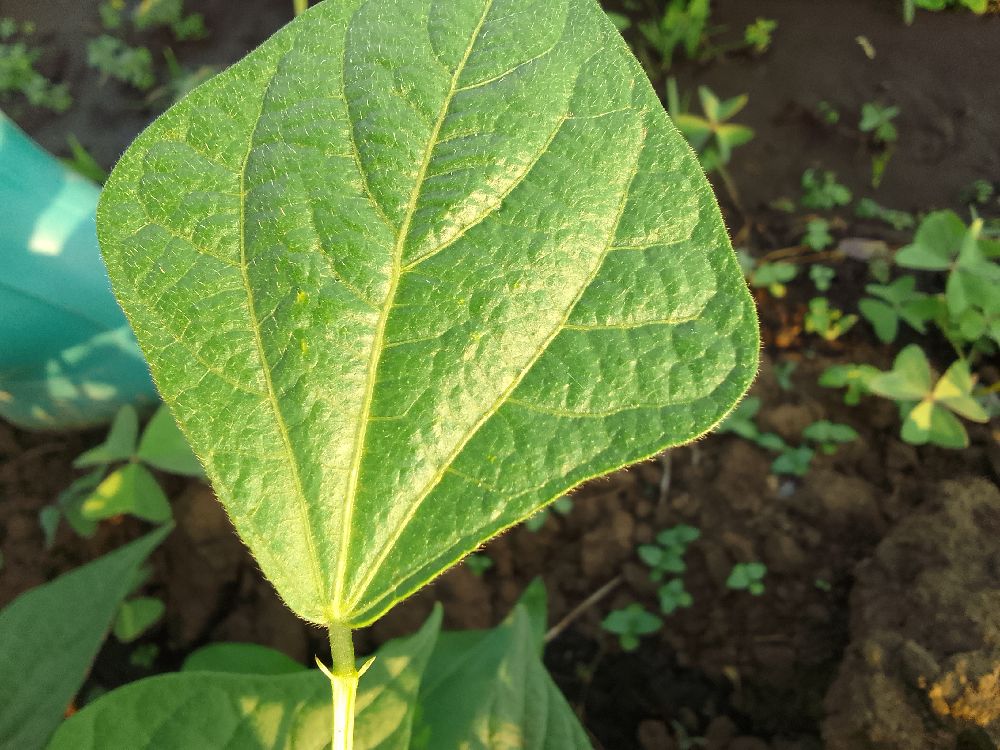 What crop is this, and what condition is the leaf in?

common bean, healthy
